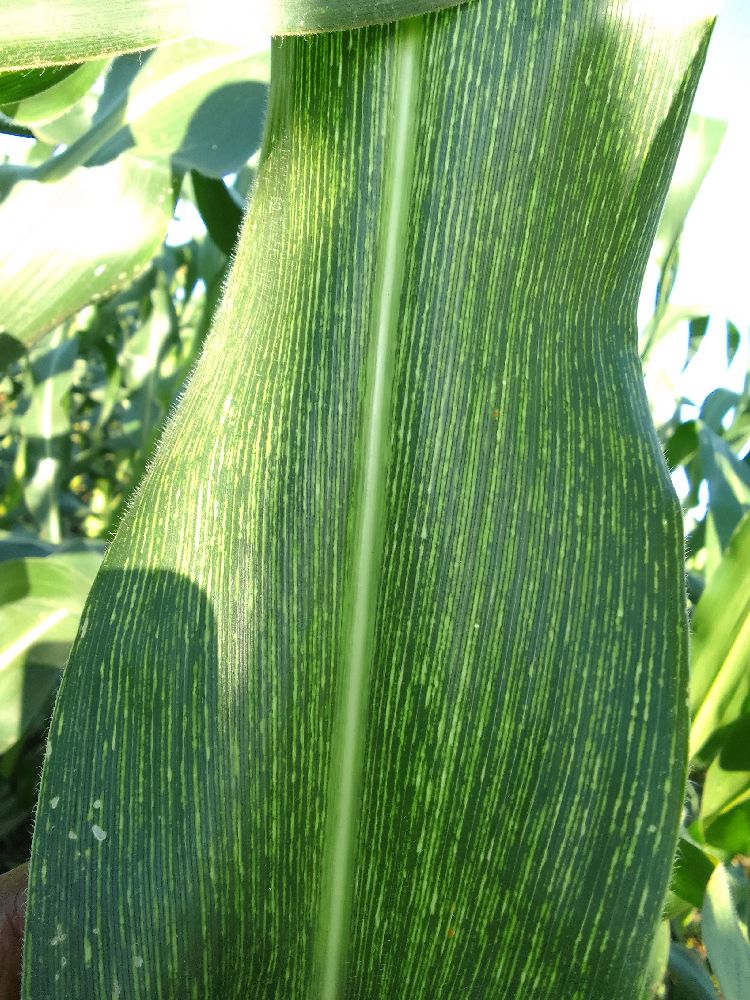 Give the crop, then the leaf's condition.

maize, maize streak virus
